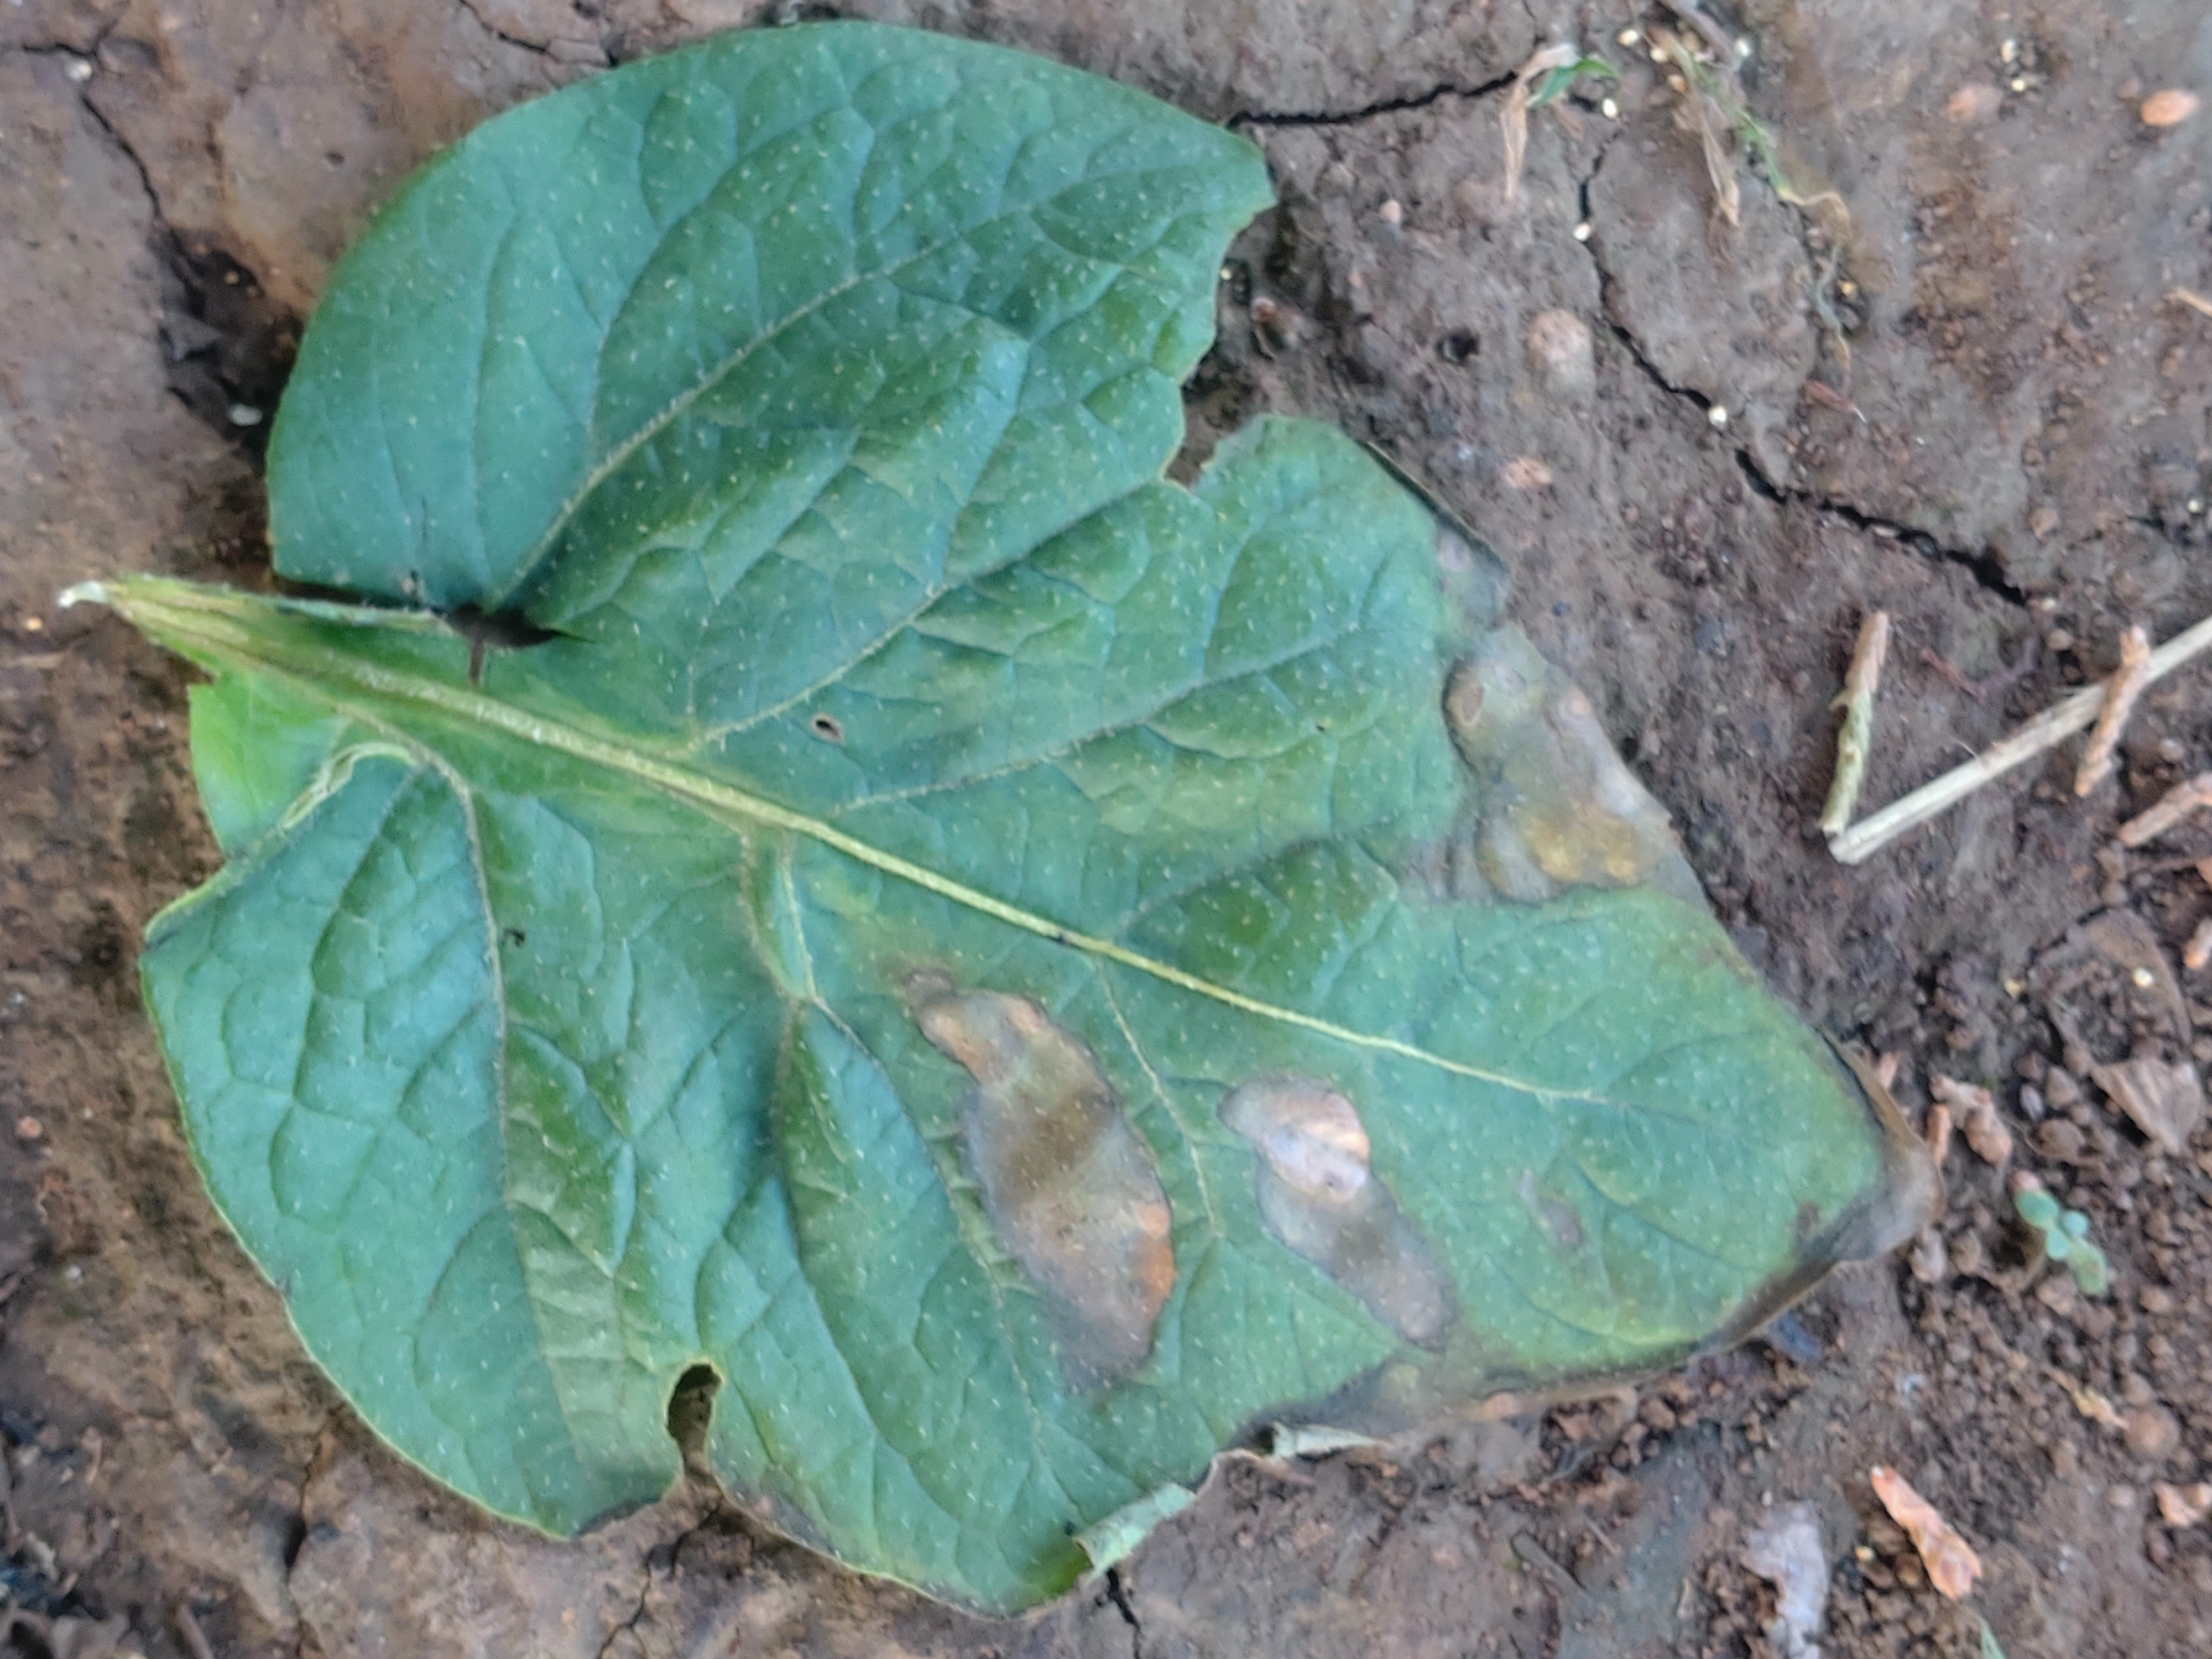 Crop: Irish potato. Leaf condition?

early blight
